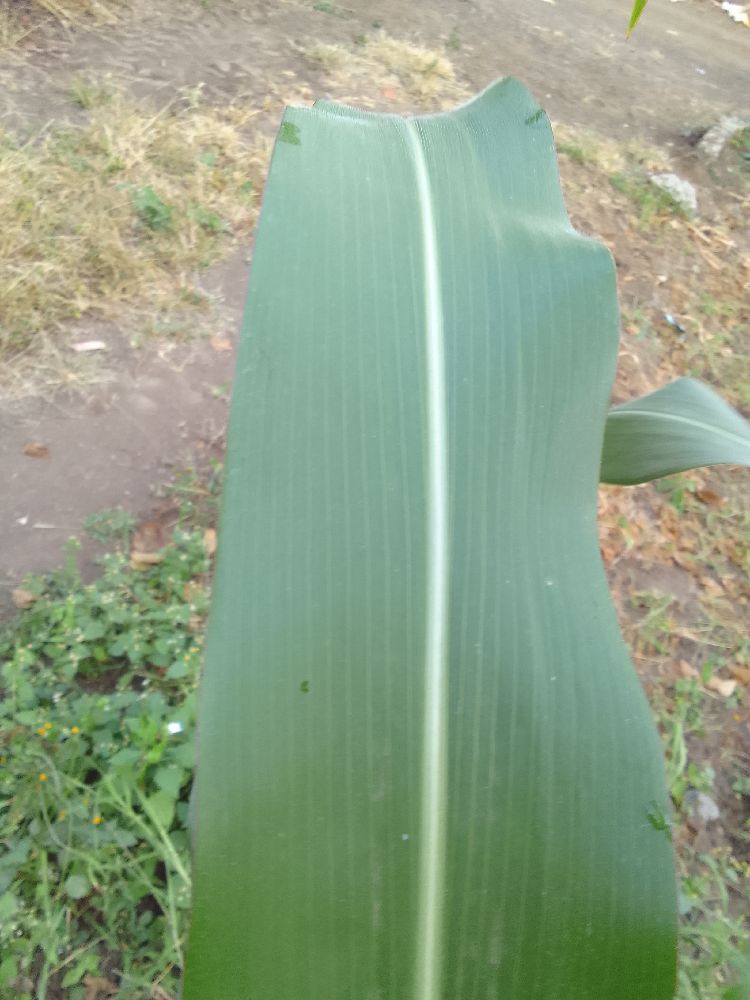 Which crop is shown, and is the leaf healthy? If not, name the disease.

maize, healthy
